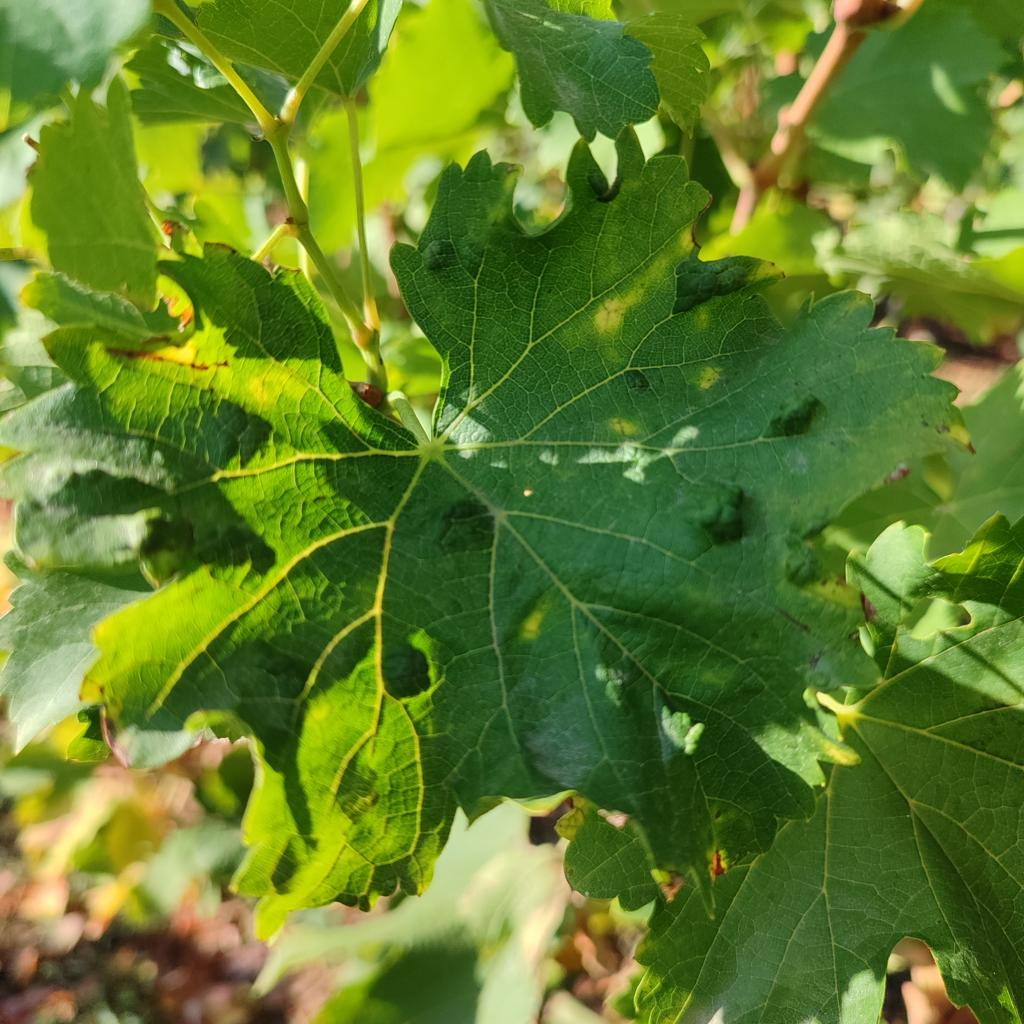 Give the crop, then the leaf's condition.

grapevine, erineum mite
